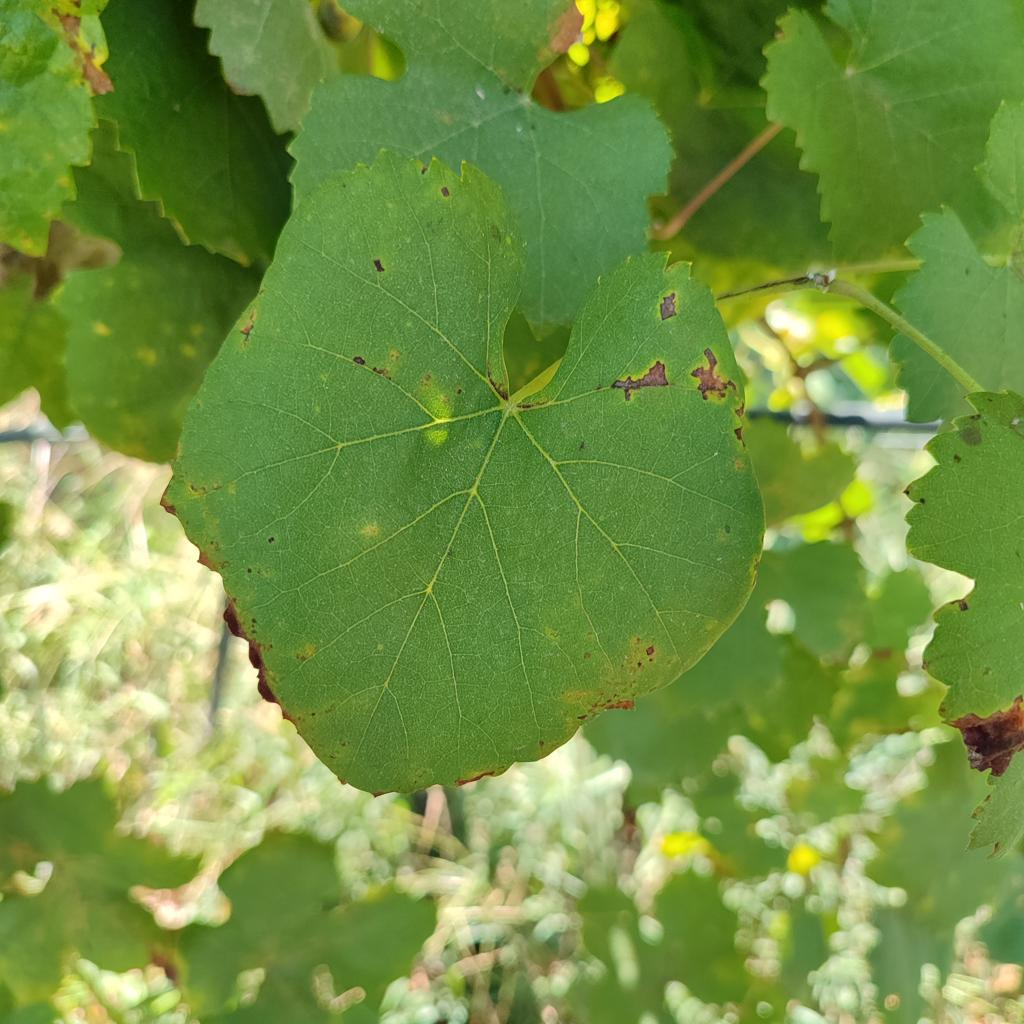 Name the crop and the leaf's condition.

grapevine, downy mildew
